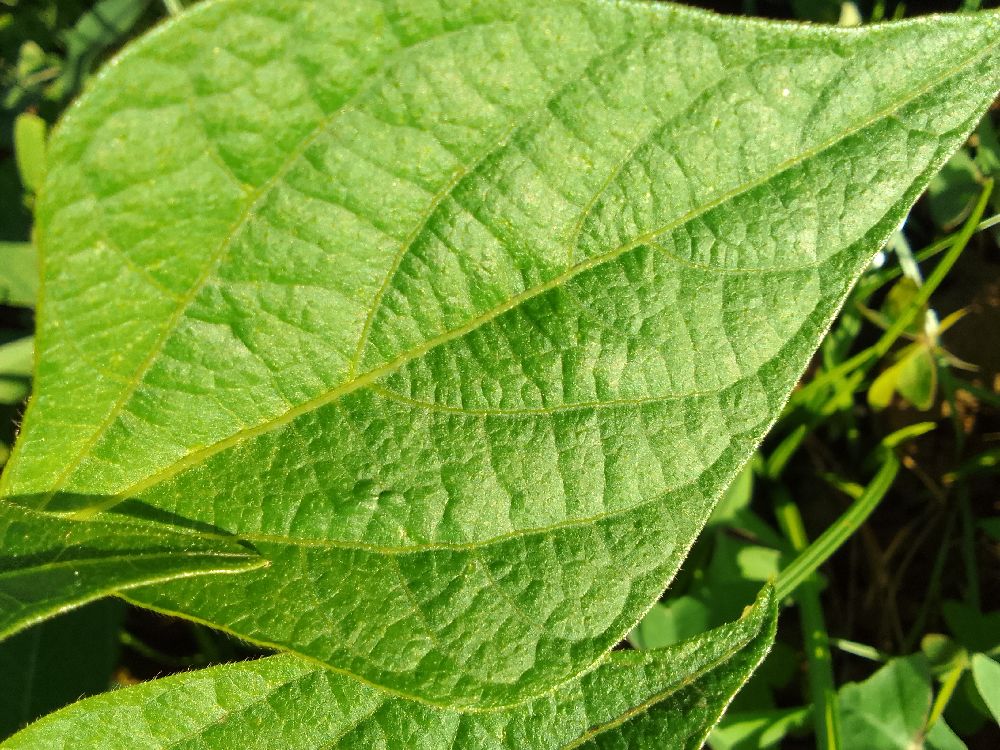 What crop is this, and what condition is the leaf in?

common bean, healthy
